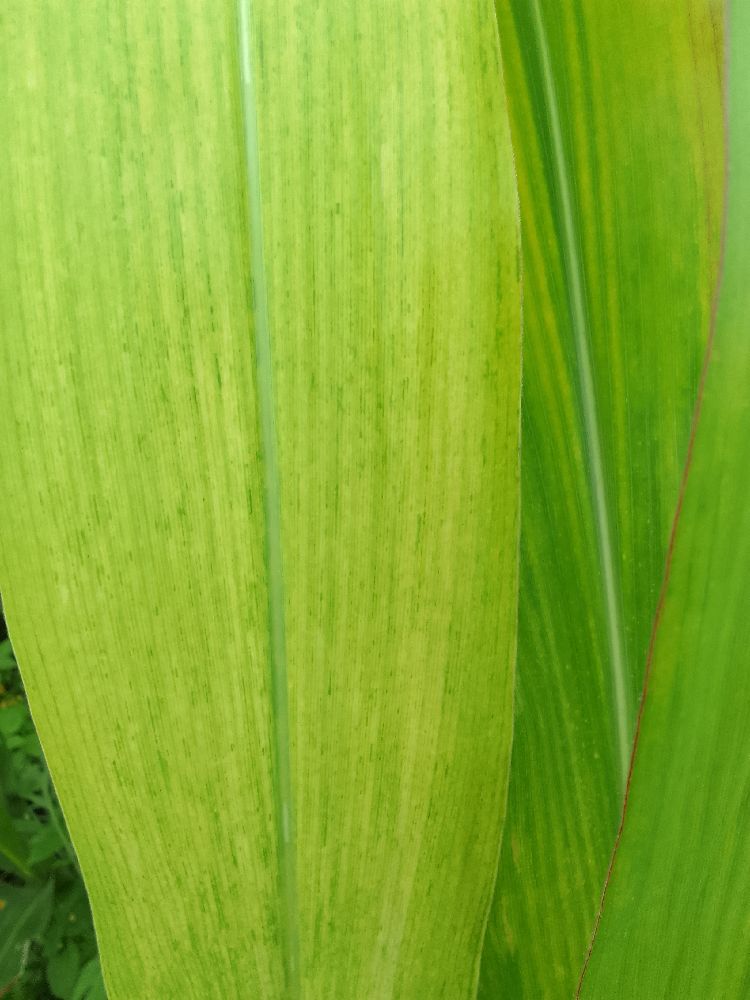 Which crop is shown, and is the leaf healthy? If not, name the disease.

maize, maize lethal necrosis
